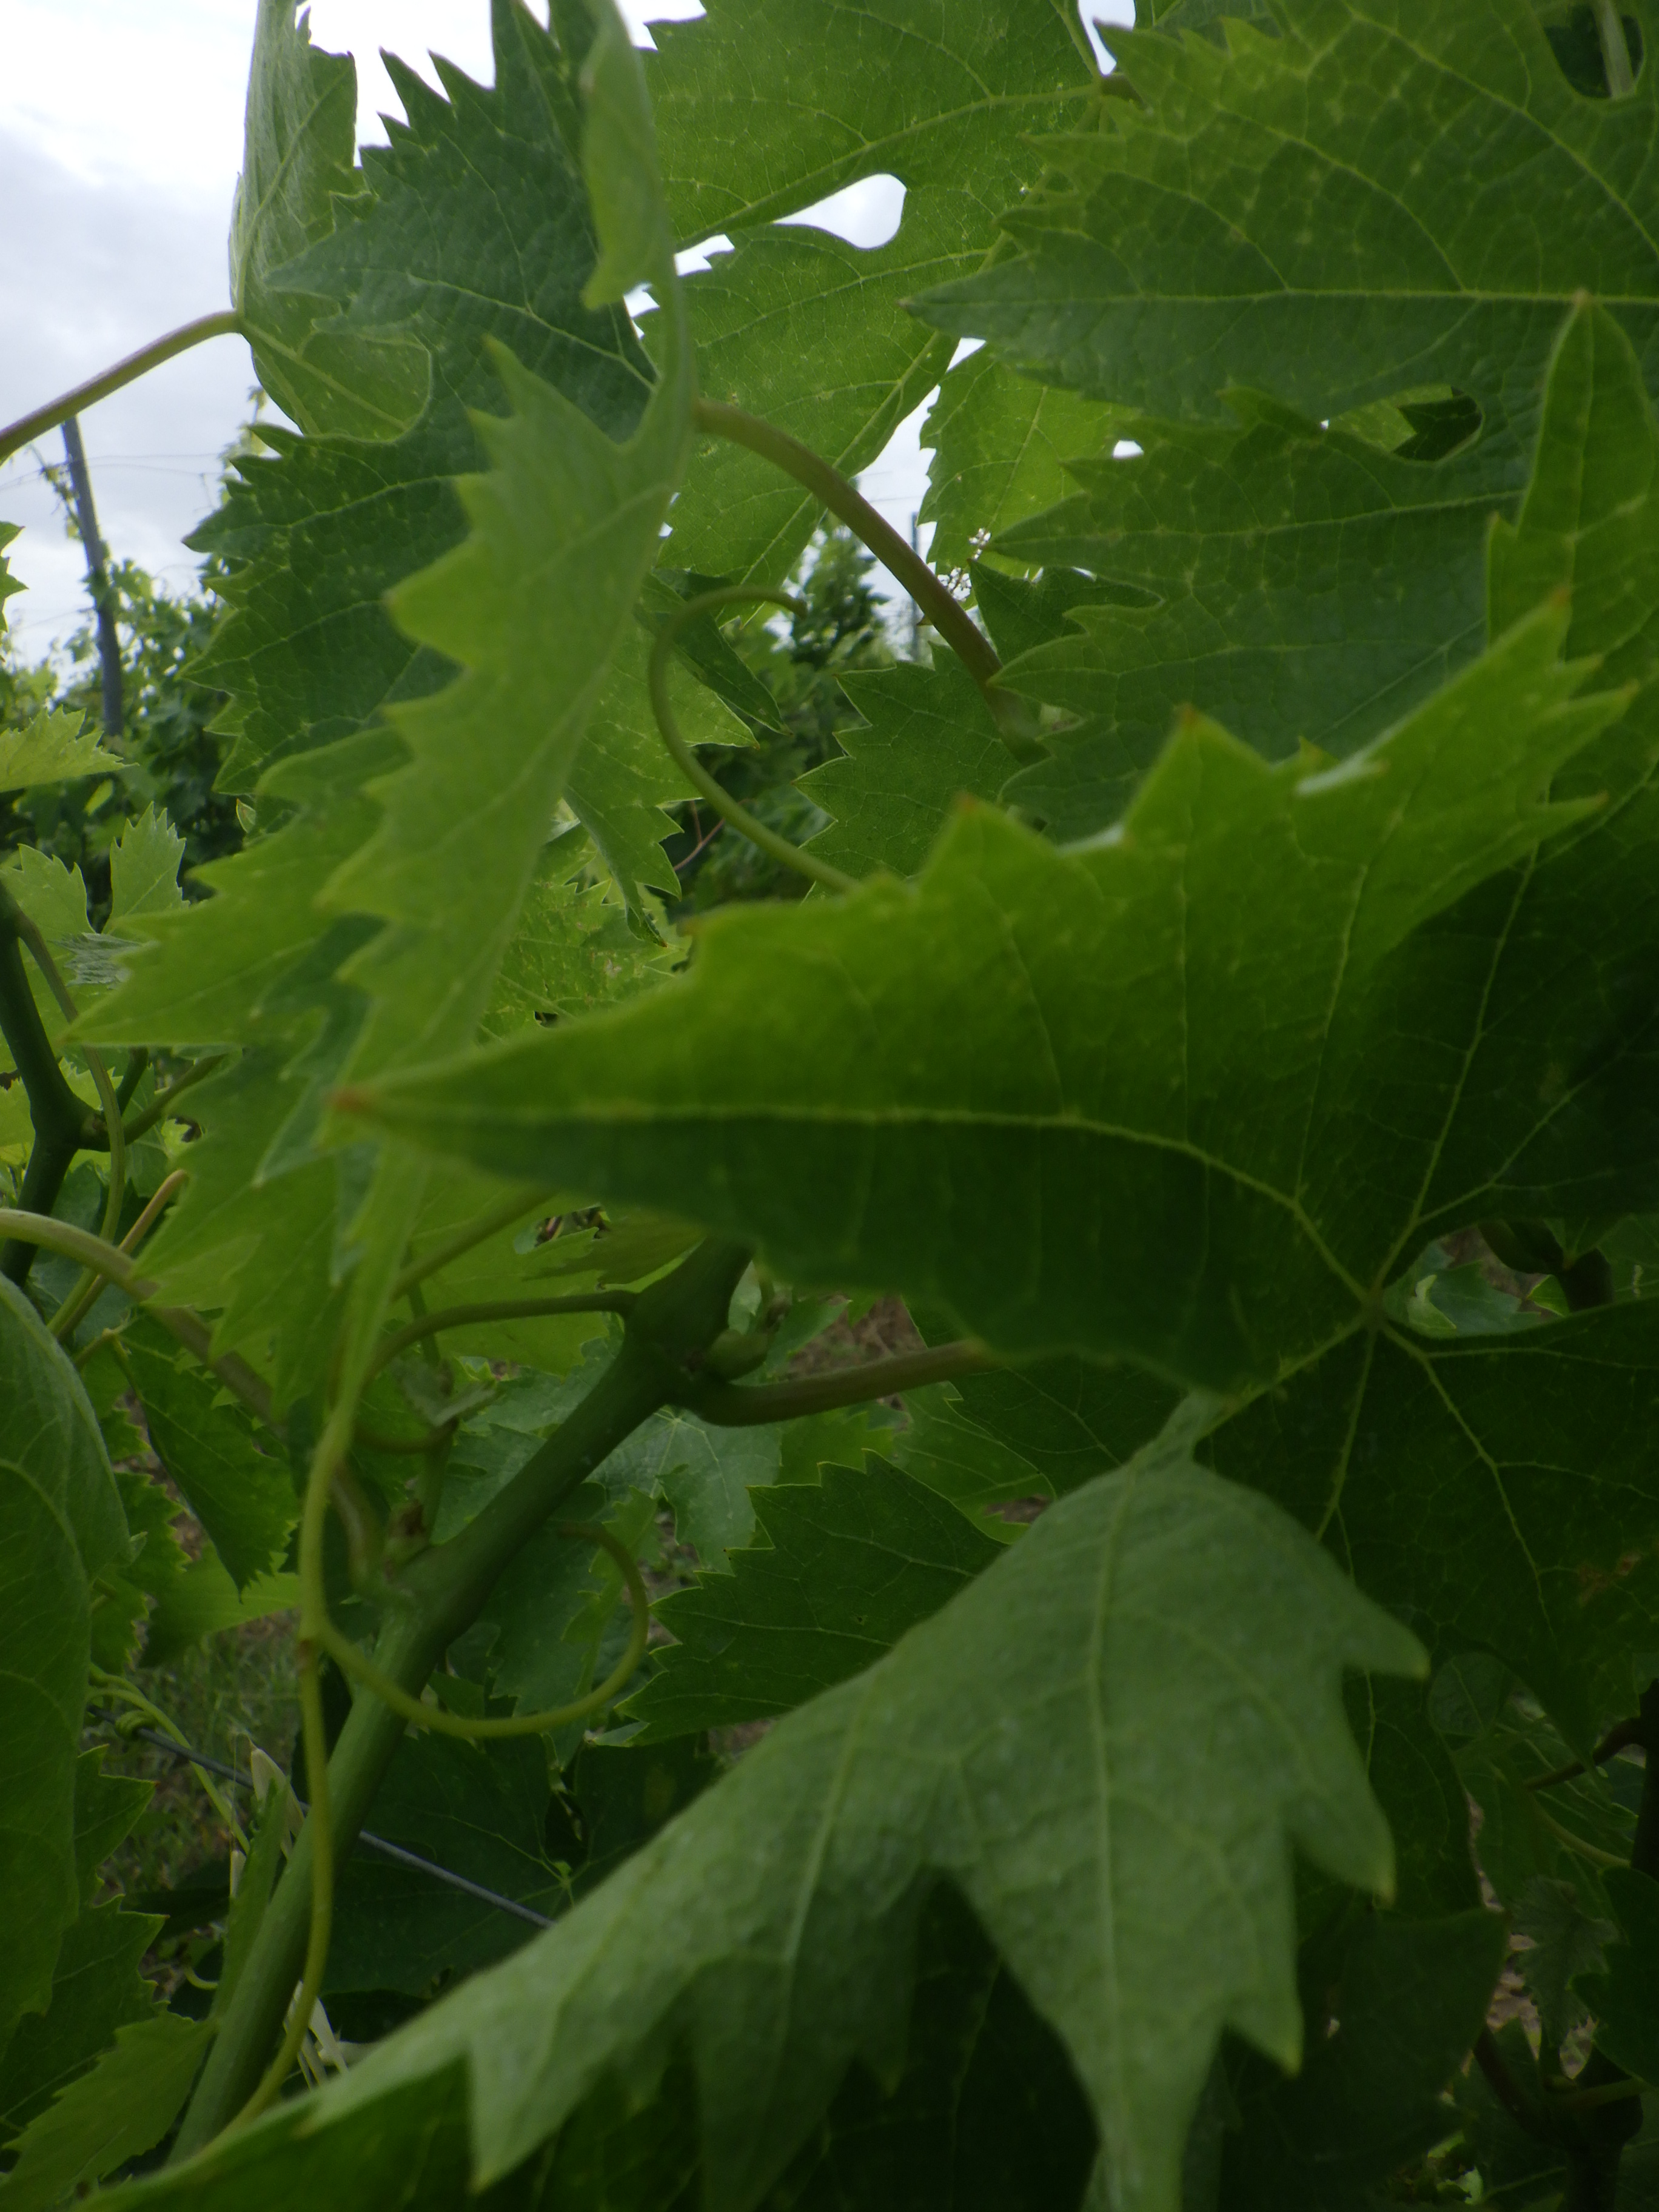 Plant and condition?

grapevine, phytophagous
